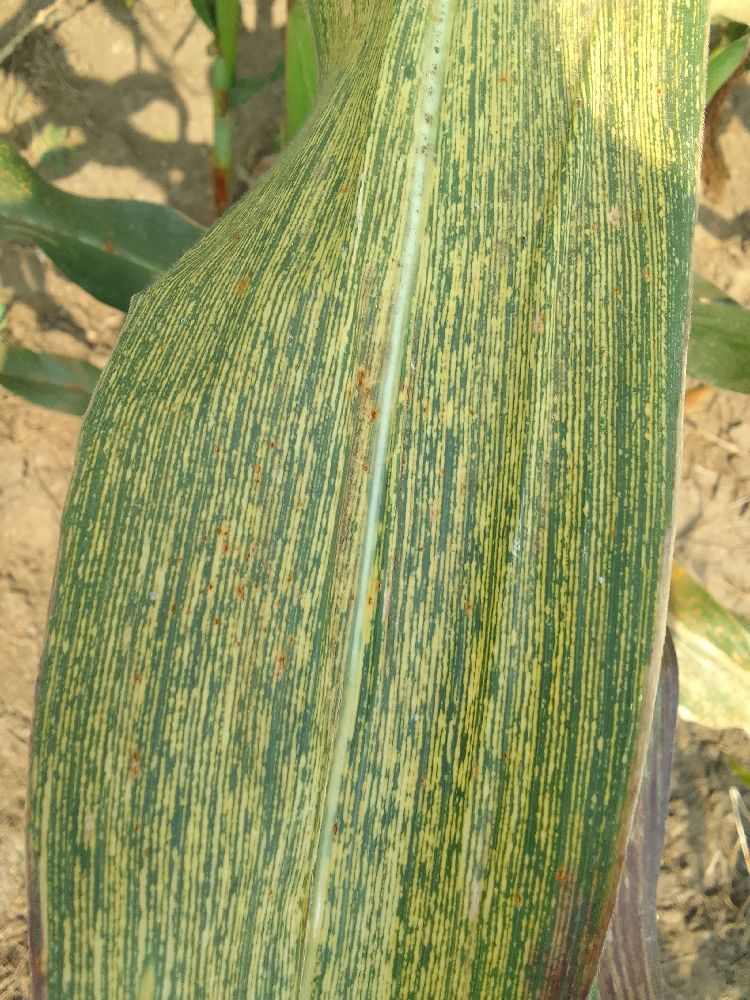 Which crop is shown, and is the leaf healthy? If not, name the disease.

maize, maize streak virus
